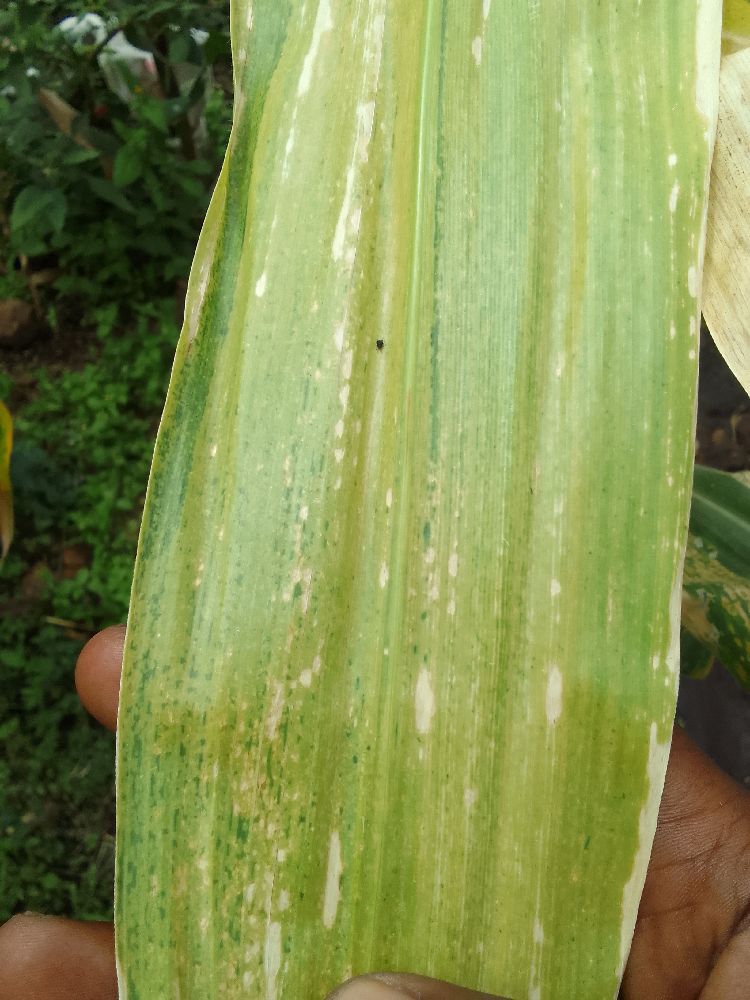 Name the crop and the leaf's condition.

maize, maize lethal necrosis
